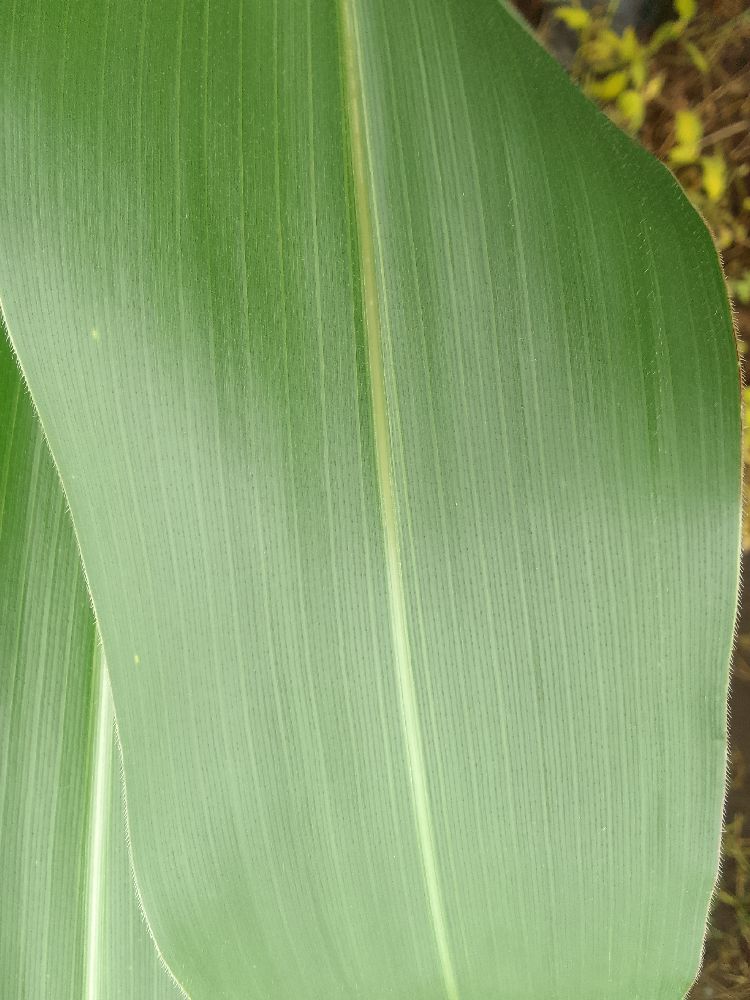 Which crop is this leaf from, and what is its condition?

maize, healthy
